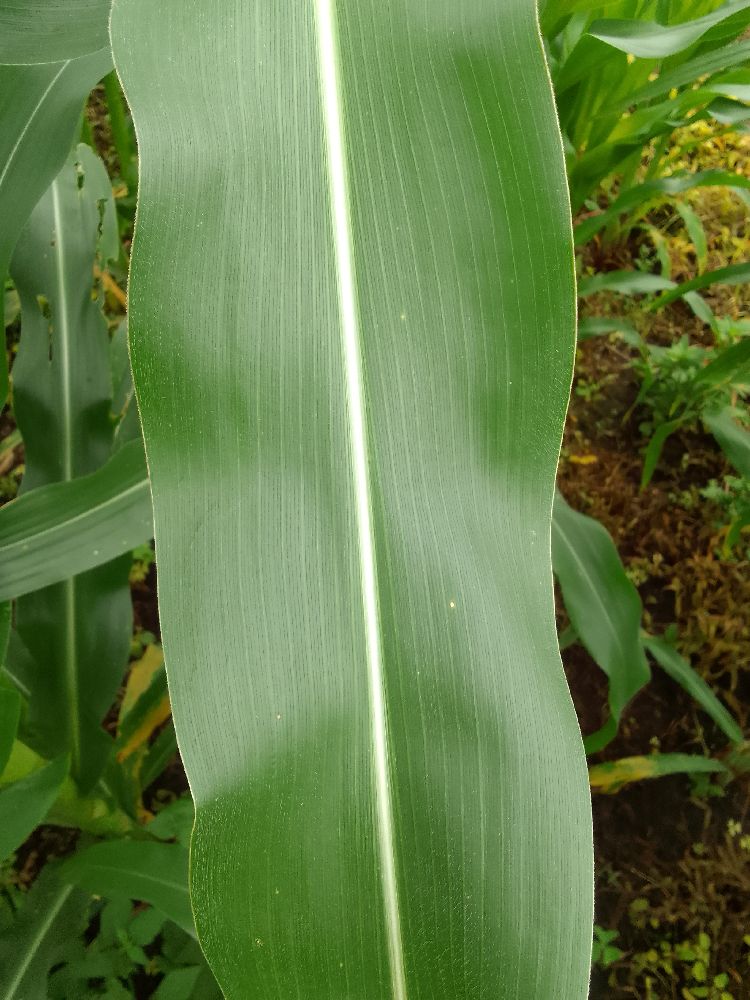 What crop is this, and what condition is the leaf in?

maize, healthy
